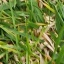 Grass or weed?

grass
